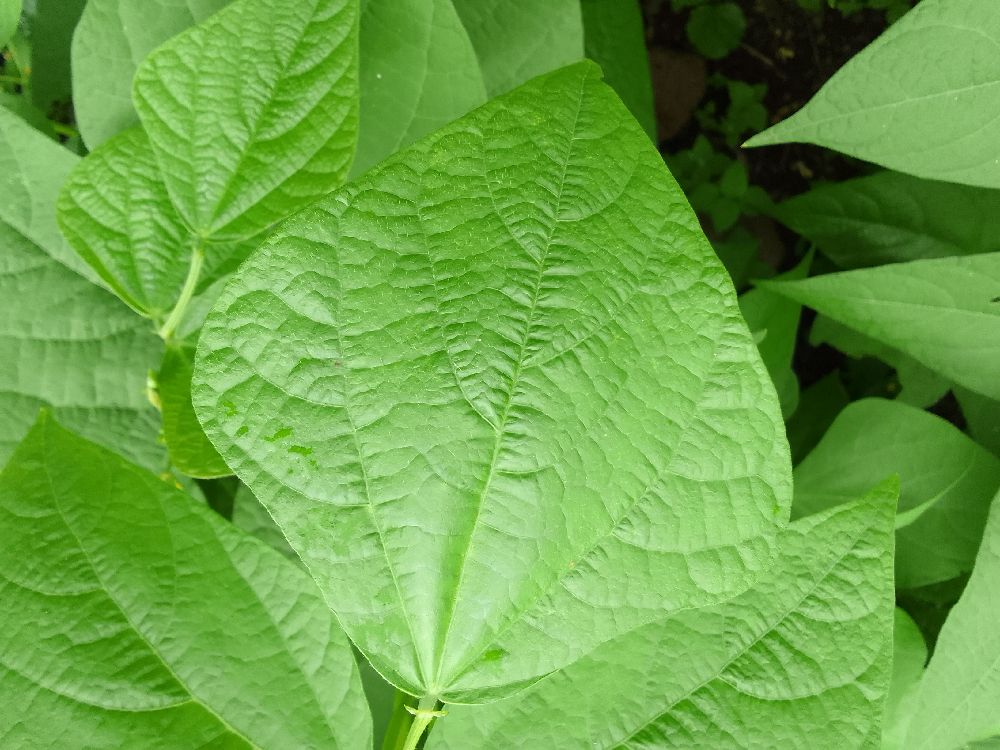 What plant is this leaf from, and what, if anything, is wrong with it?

common bean, healthy
